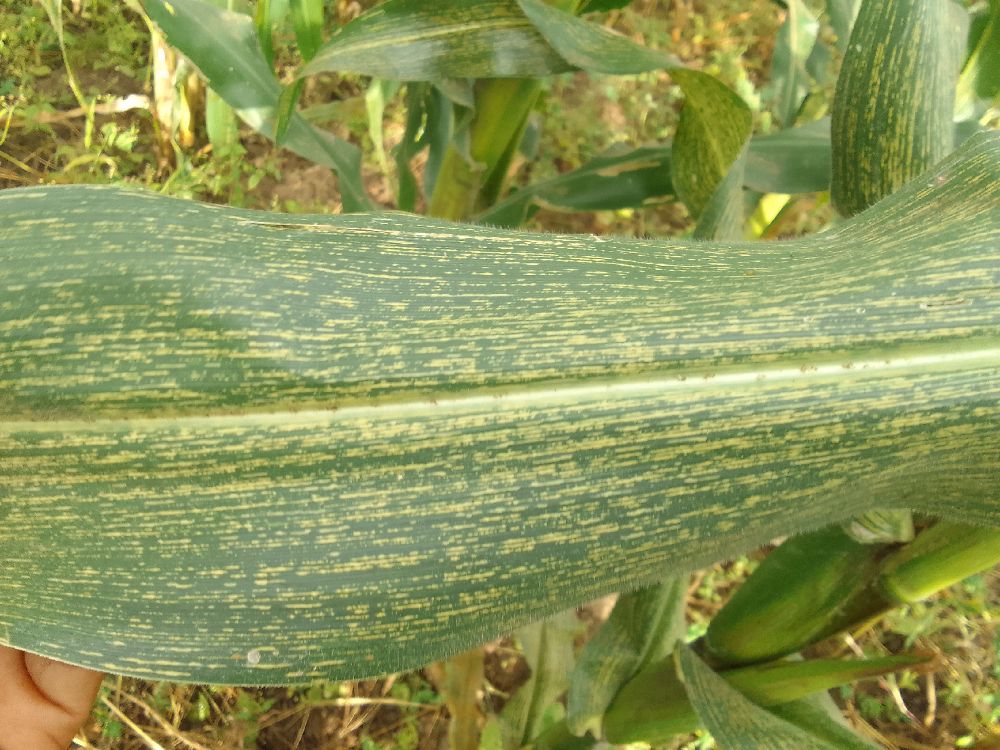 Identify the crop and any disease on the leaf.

maize, maize streak virus
